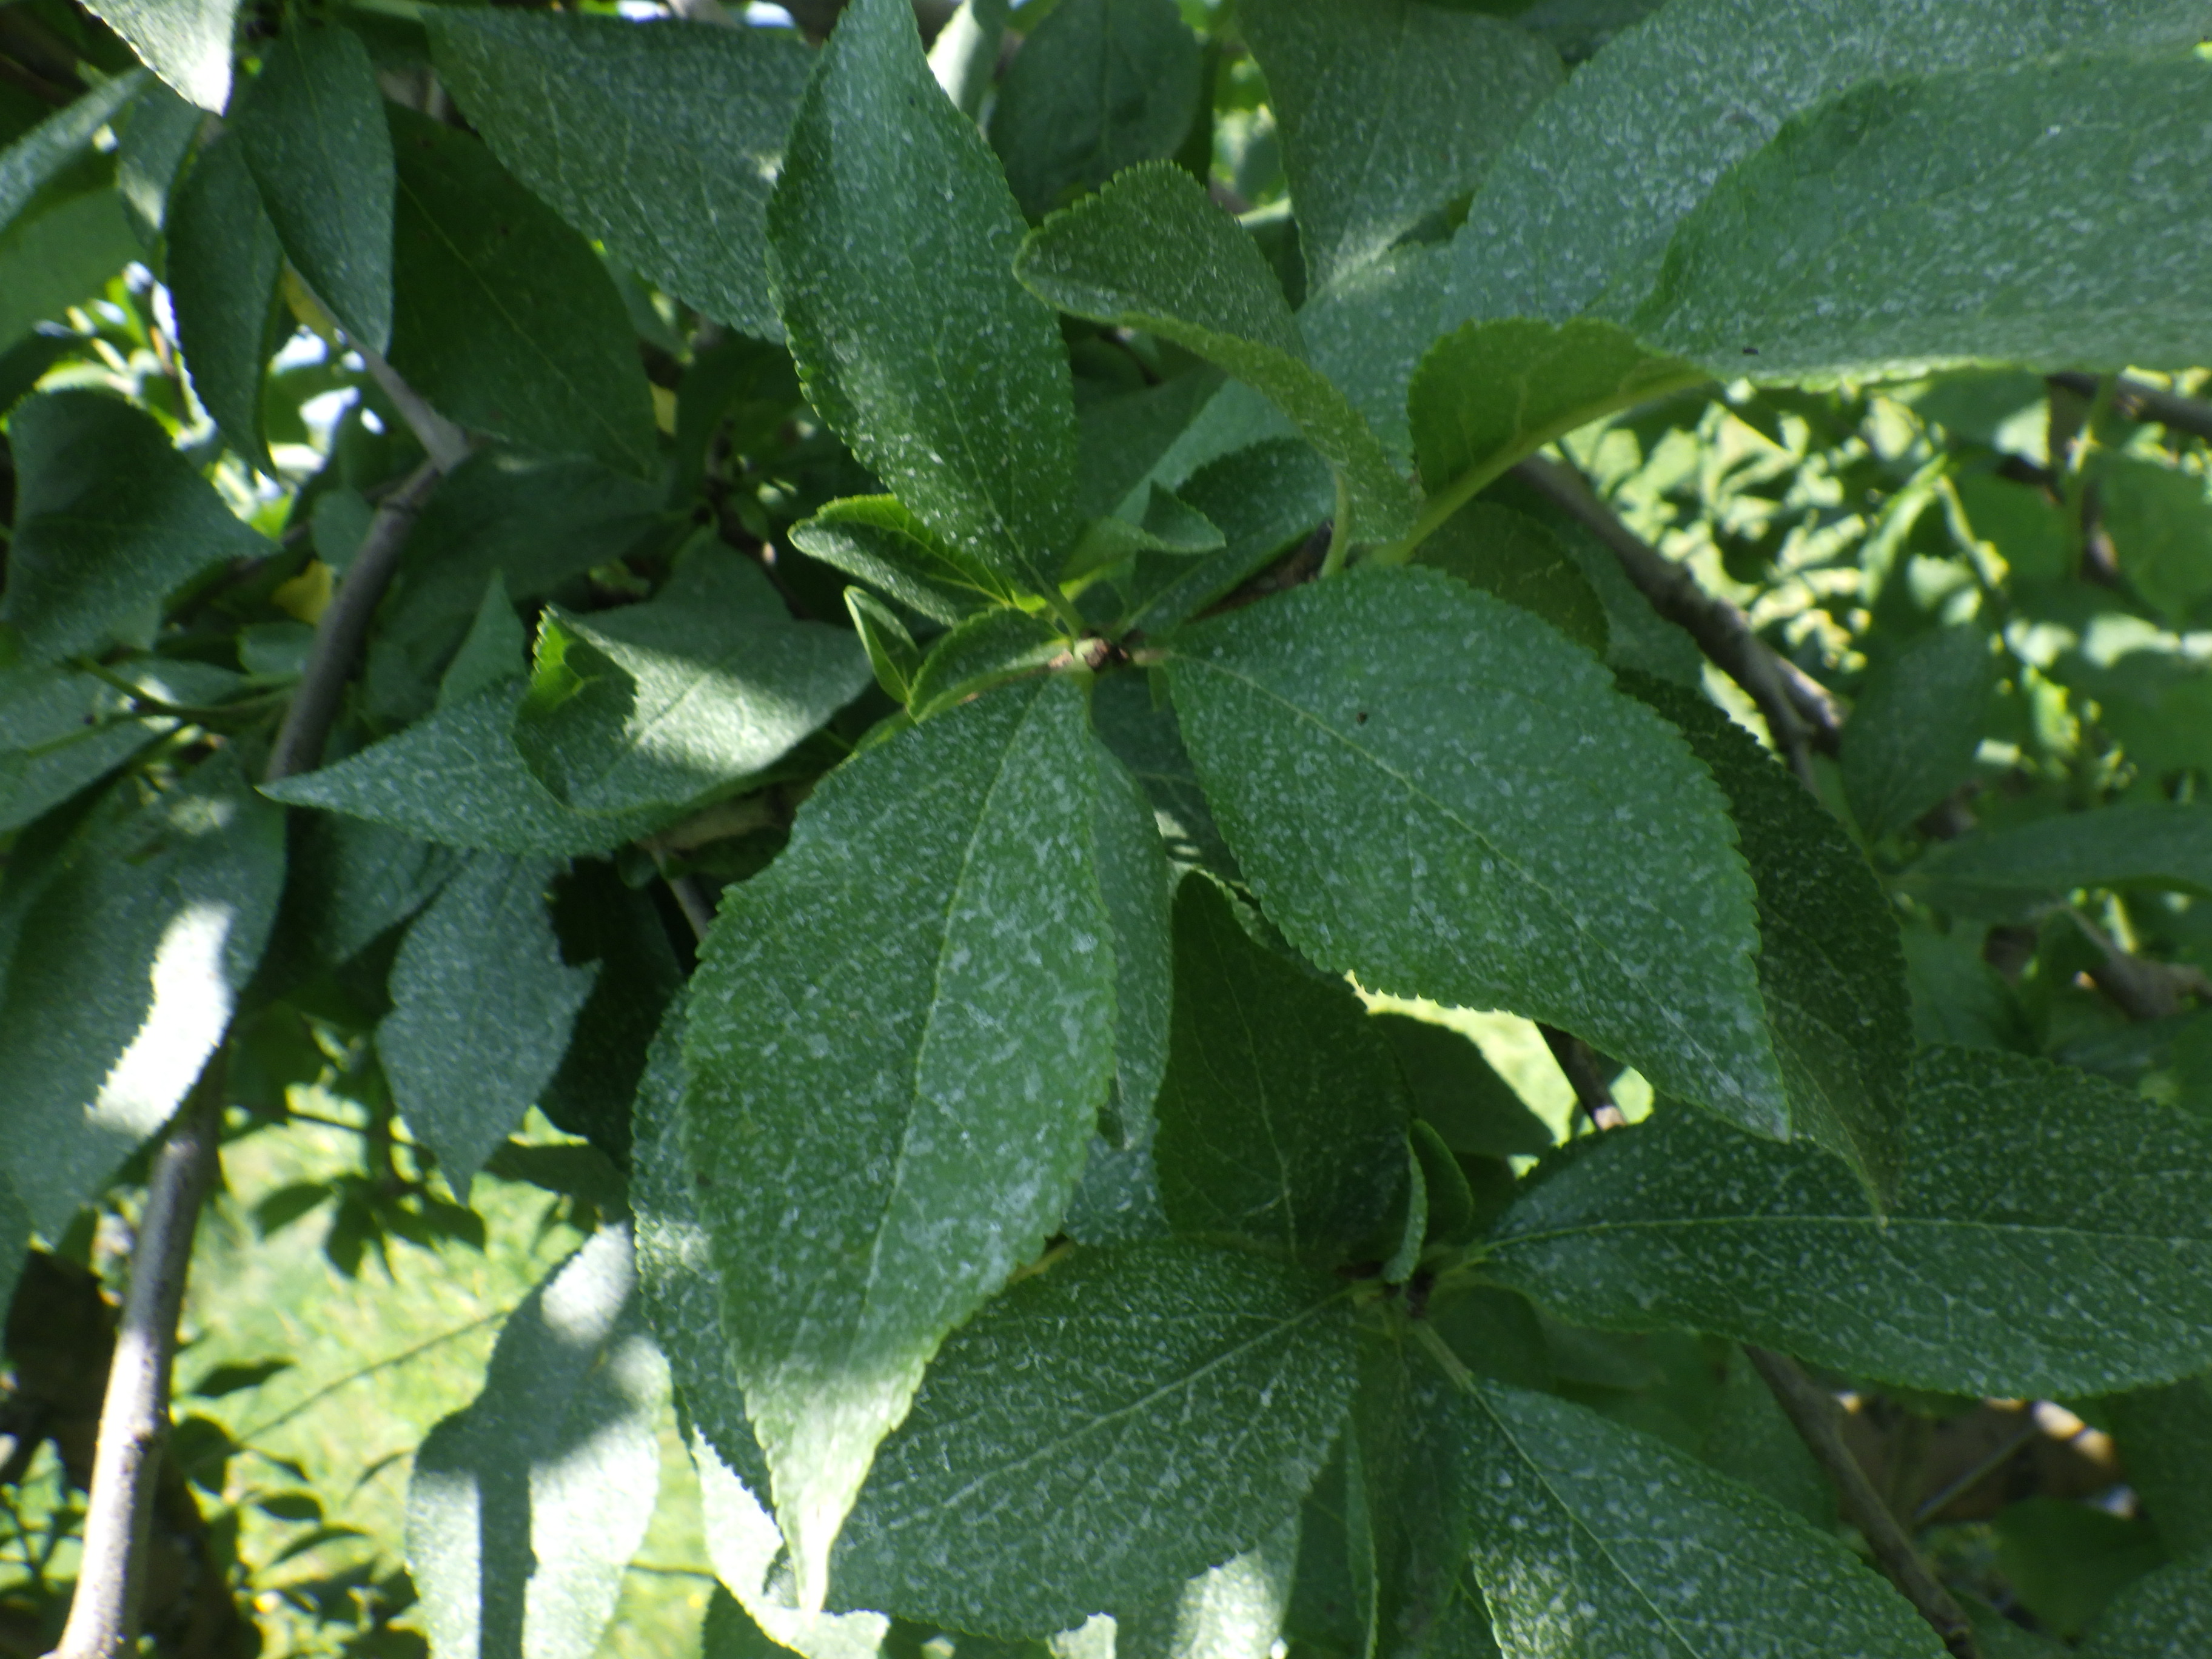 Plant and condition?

plum, healthy
